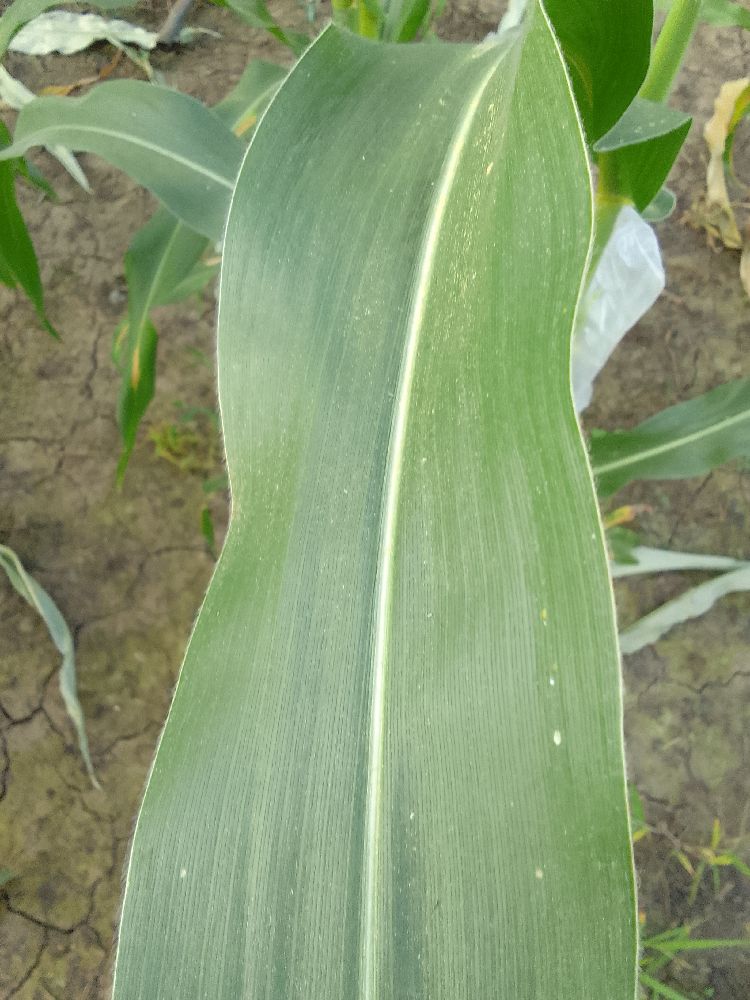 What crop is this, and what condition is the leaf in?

maize, healthy
